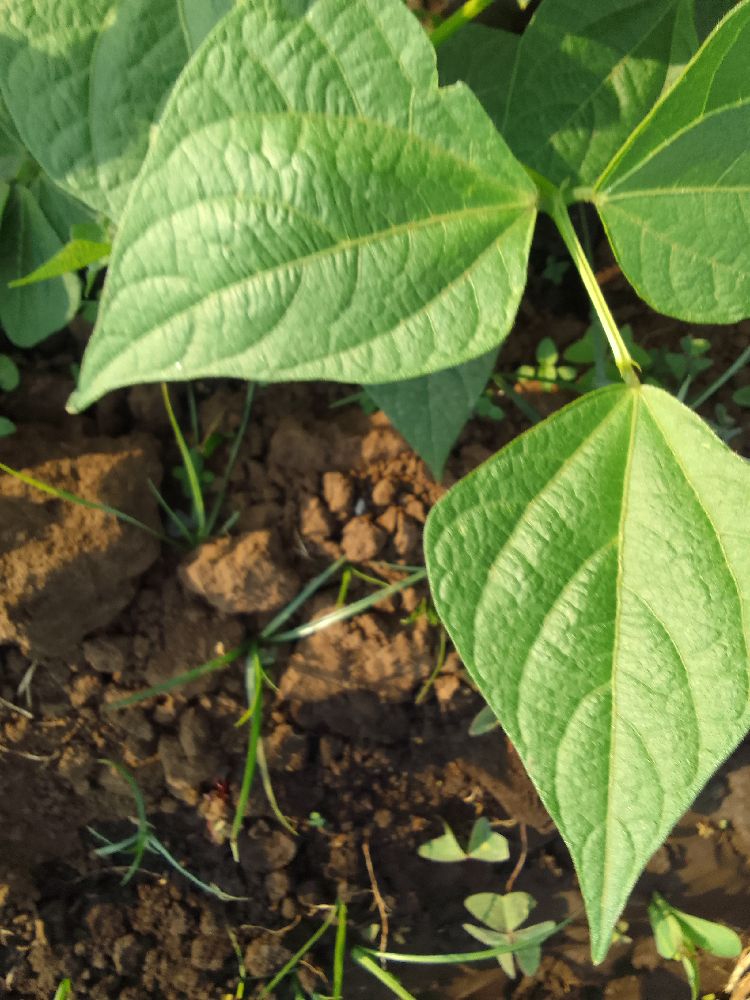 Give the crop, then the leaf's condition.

common bean, healthy
